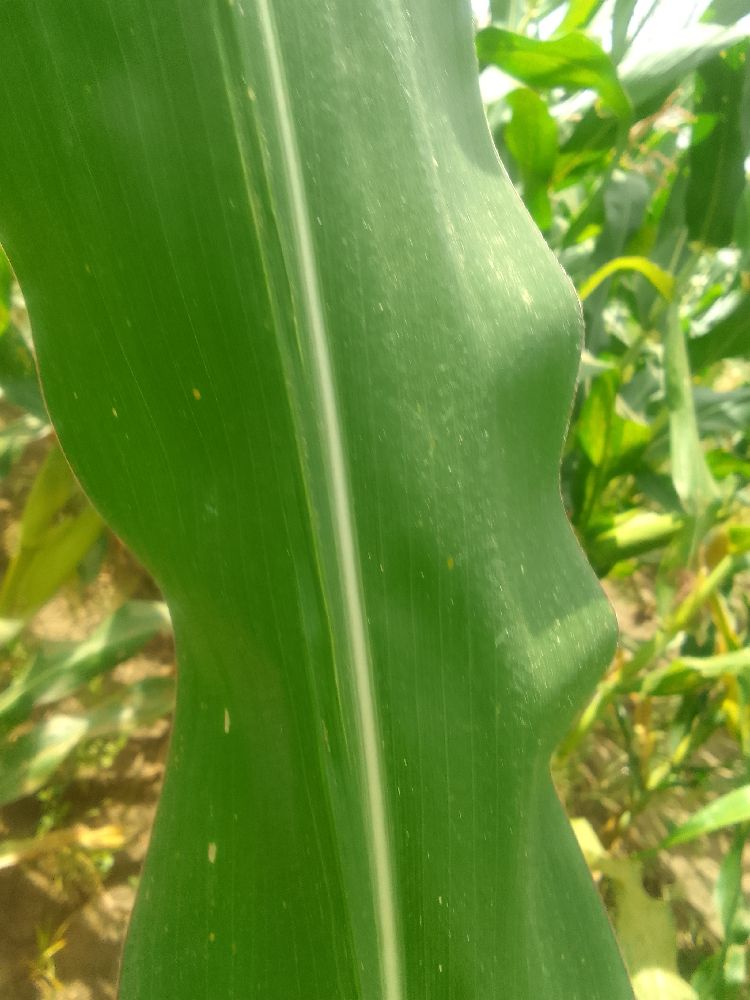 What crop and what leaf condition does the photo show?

maize, healthy
